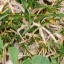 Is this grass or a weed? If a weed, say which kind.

unstructured weed
